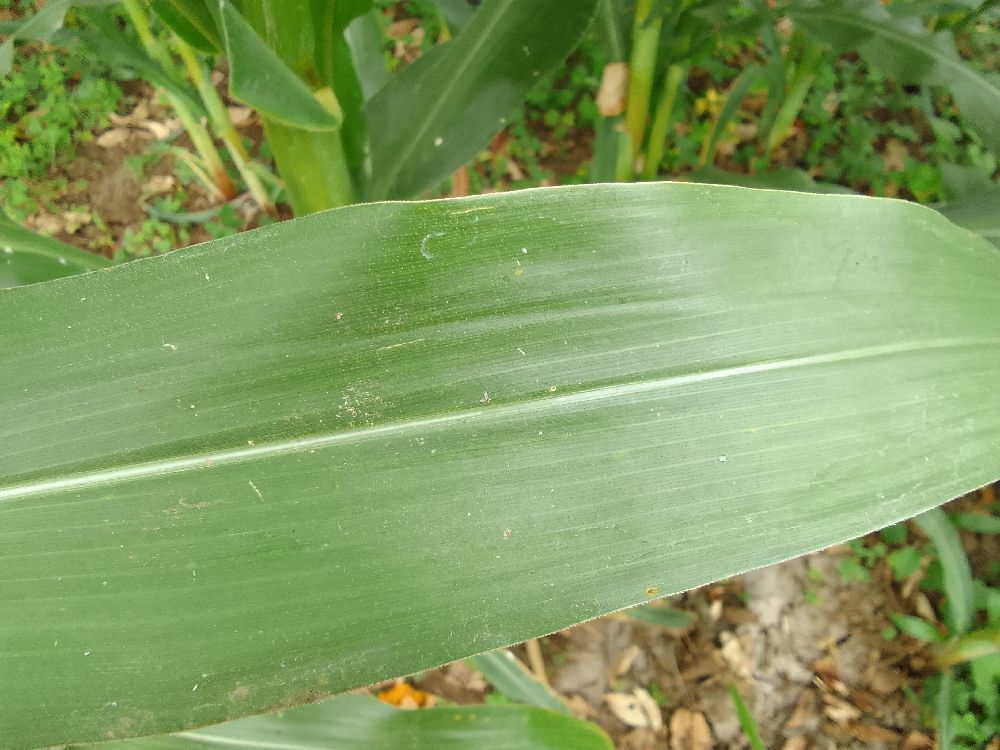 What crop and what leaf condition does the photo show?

maize, healthy
